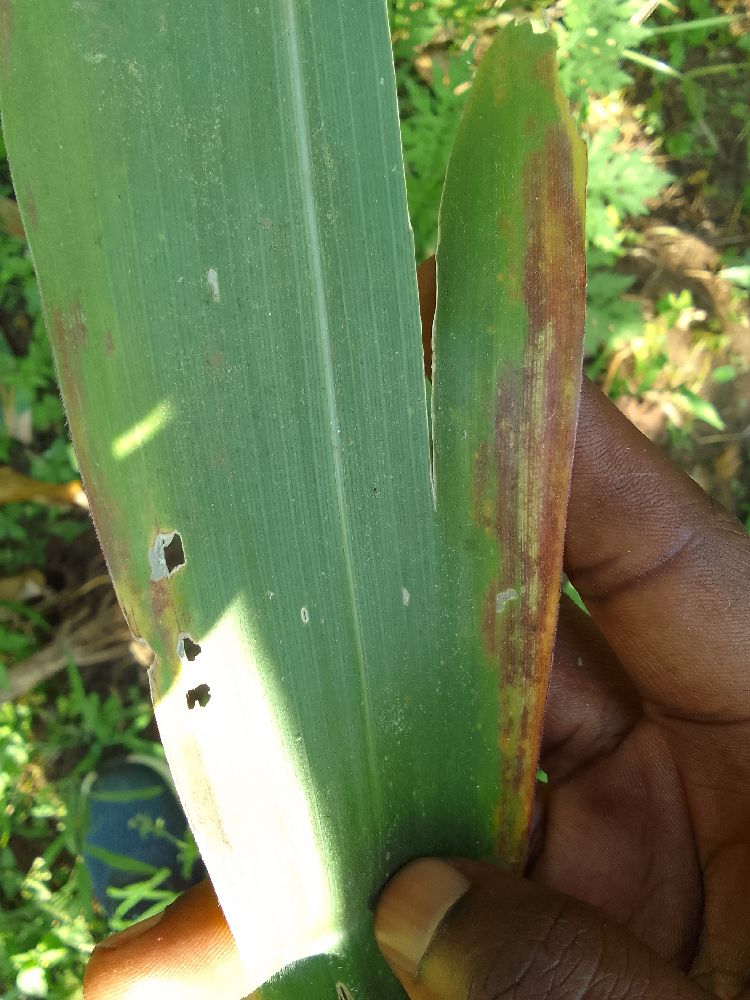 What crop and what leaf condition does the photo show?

maize, maize lethal necrosis
